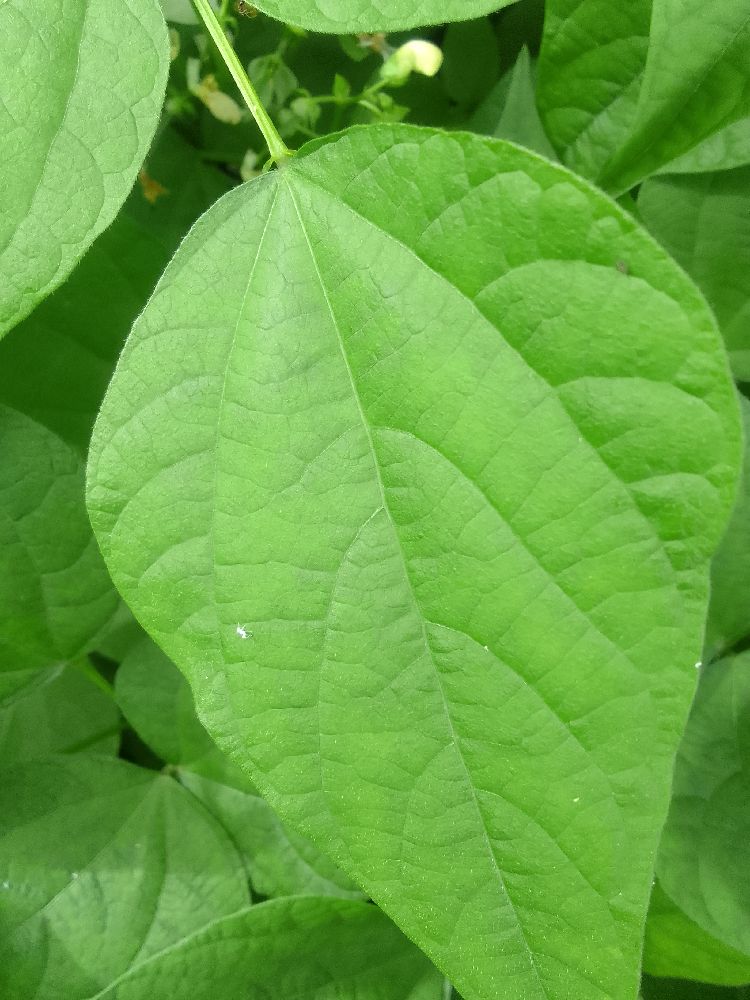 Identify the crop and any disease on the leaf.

common bean, healthy
